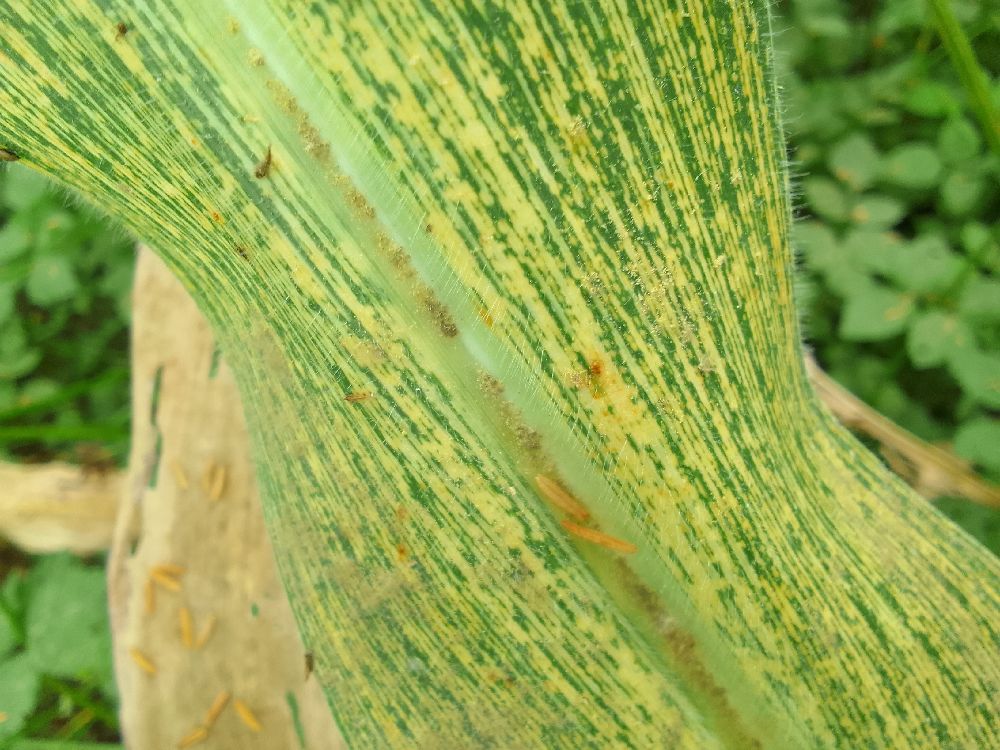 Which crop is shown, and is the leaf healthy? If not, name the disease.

maize, maize streak virus
